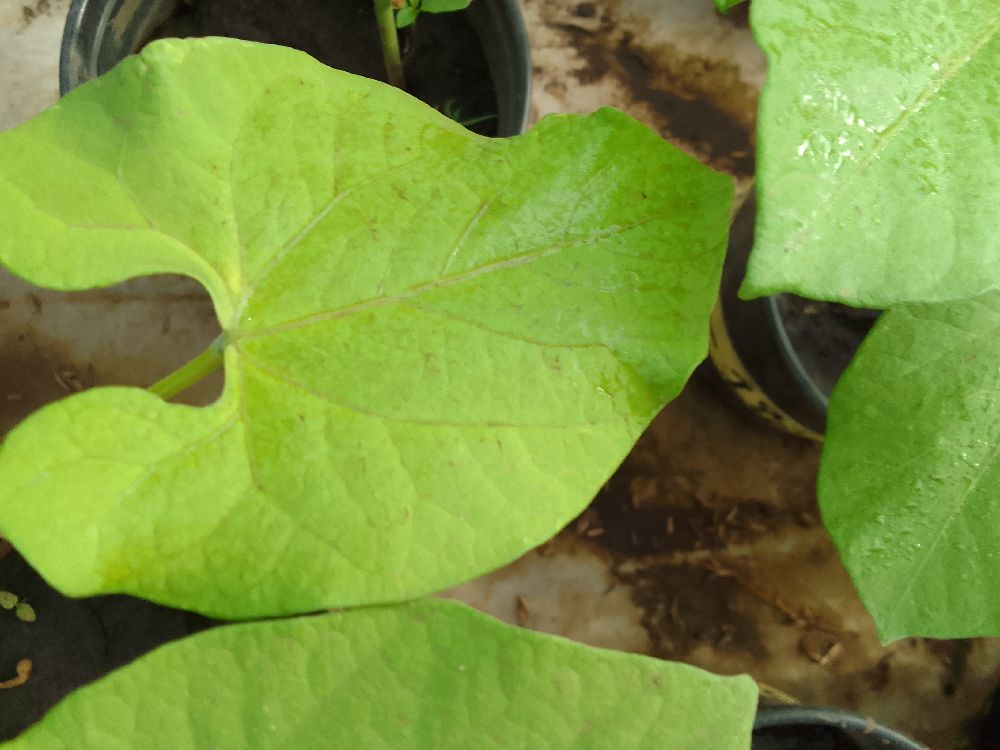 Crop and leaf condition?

common bean, healthy
